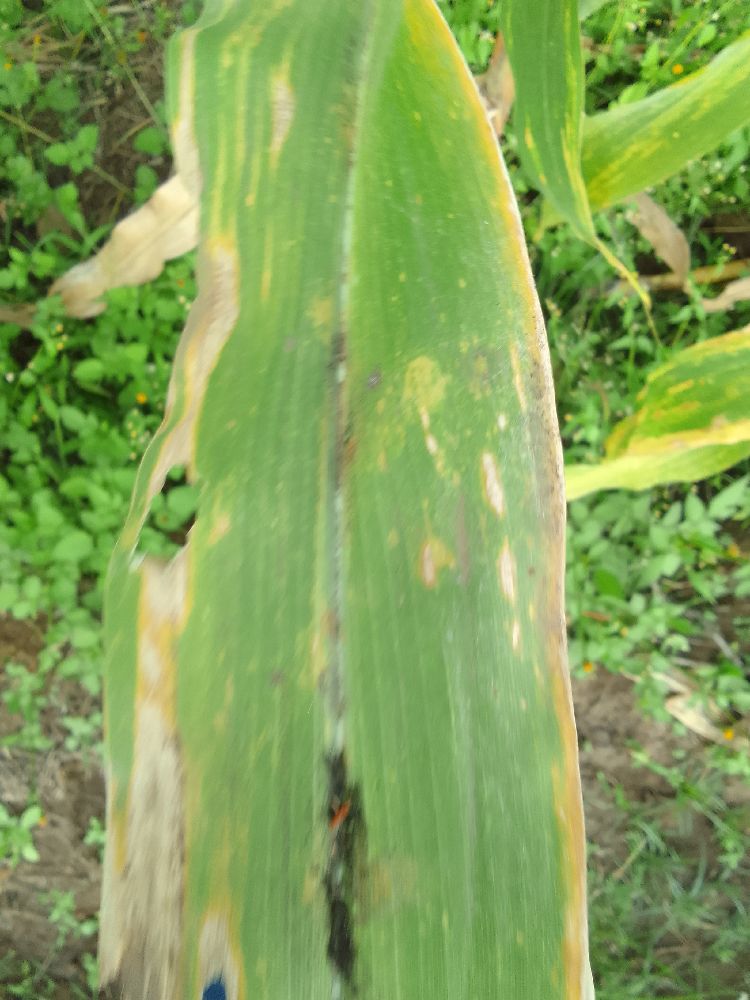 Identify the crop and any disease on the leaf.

maize, maize lethal necrosis
